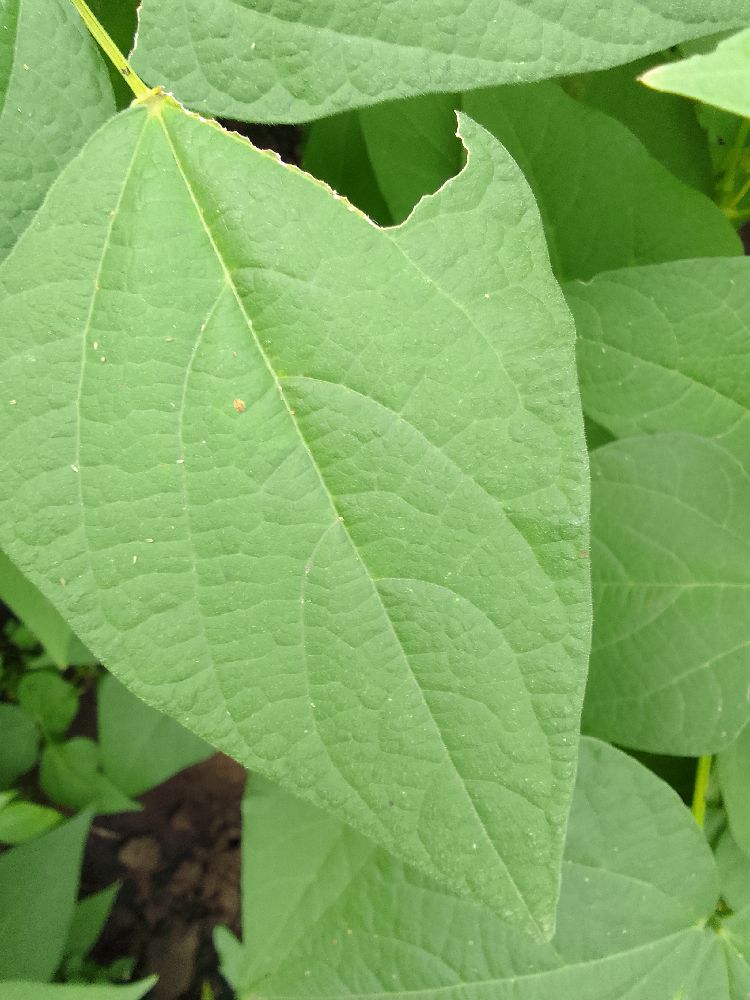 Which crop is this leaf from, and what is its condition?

common bean, healthy
